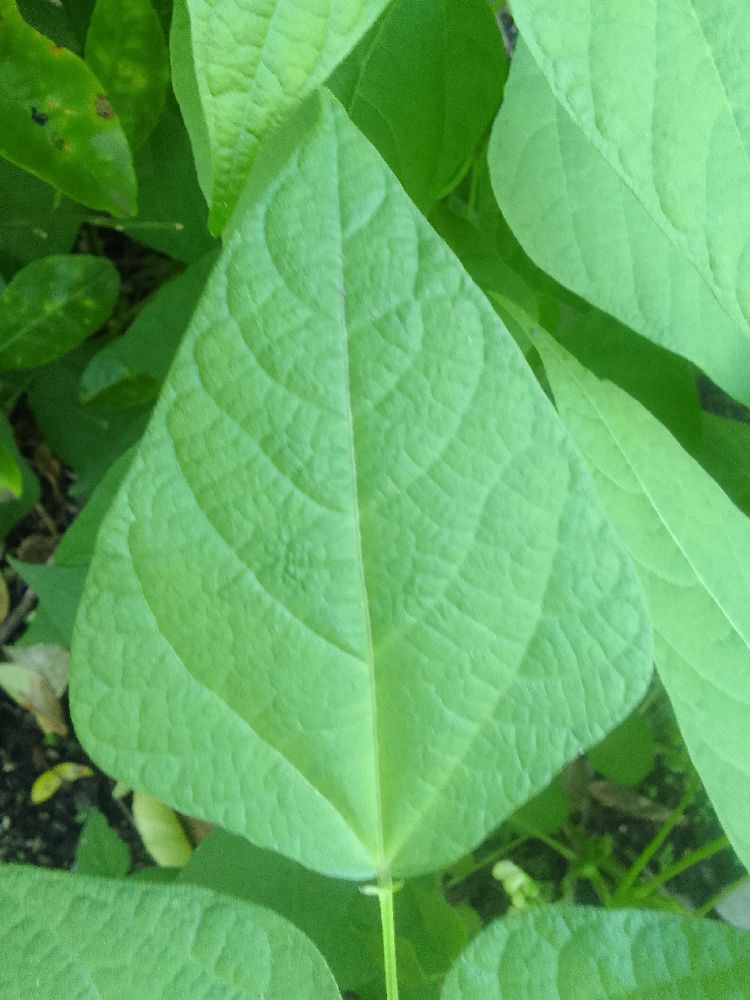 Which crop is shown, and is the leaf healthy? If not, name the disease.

common bean, healthy
